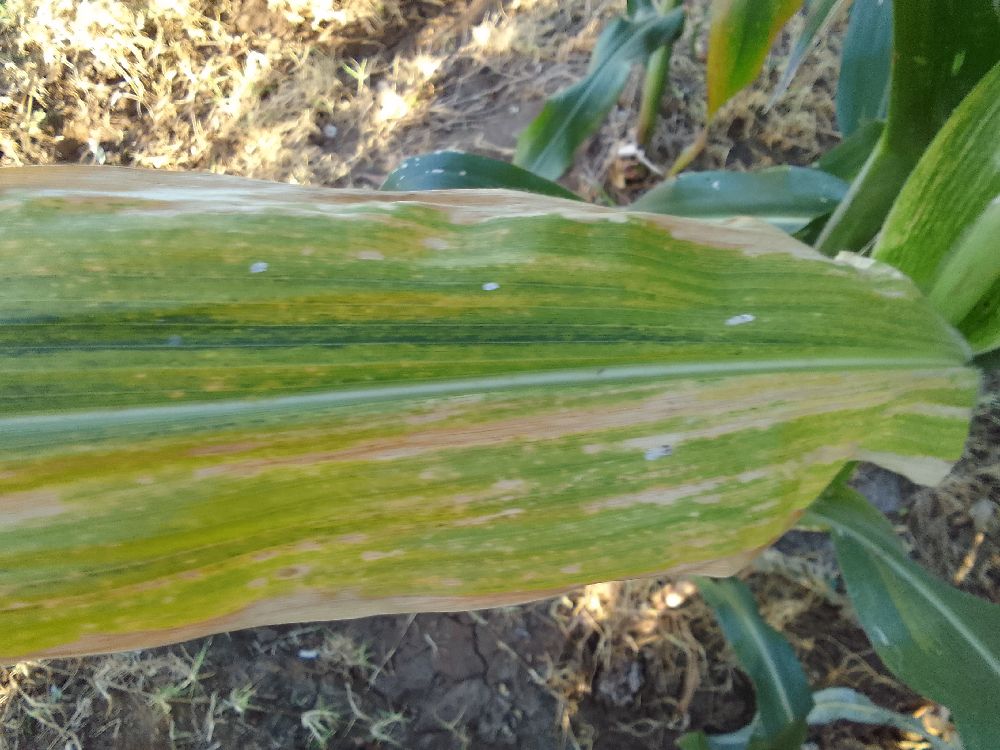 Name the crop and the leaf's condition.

maize, maize lethal necrosis
